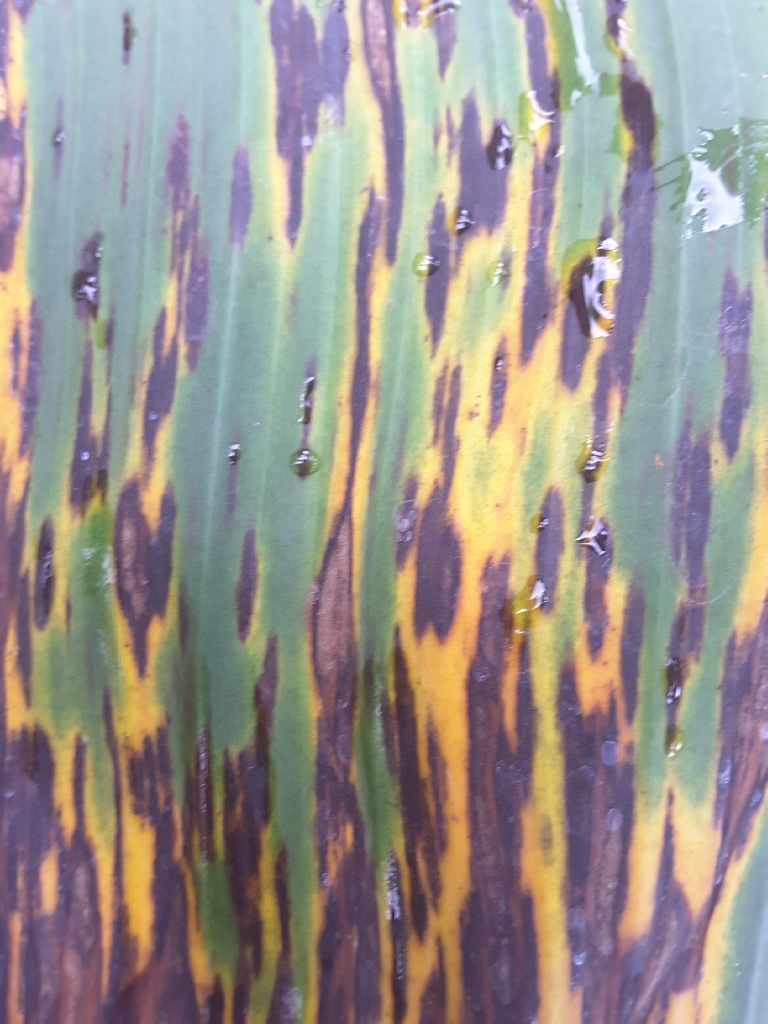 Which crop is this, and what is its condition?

banana, black sigatoka
